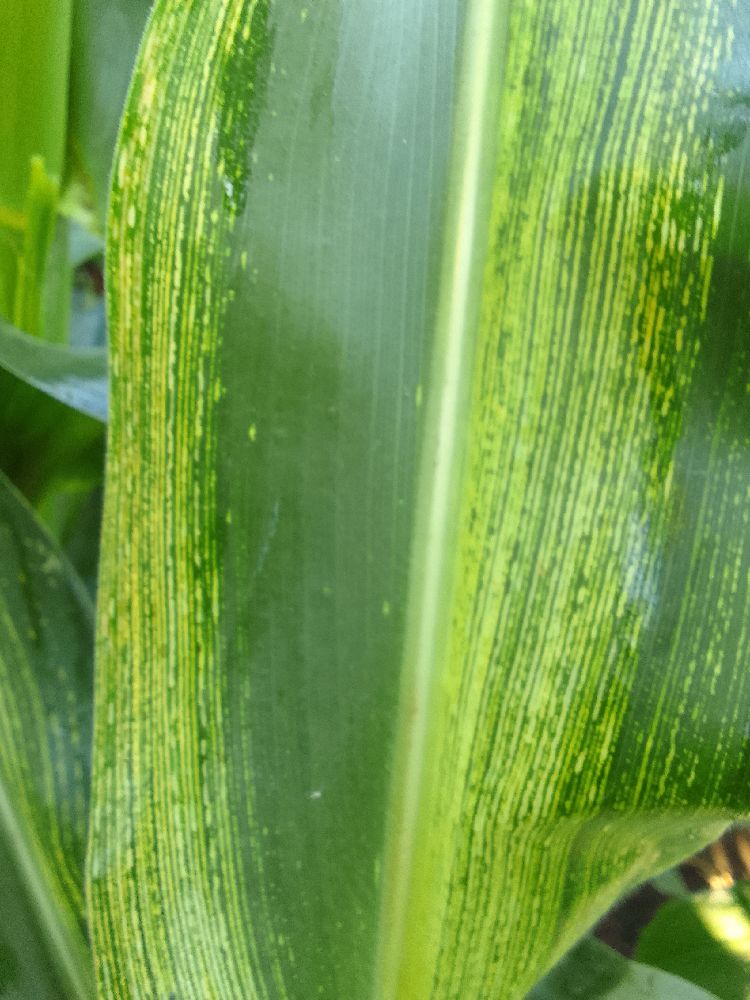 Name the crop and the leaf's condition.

maize, maize streak virus
